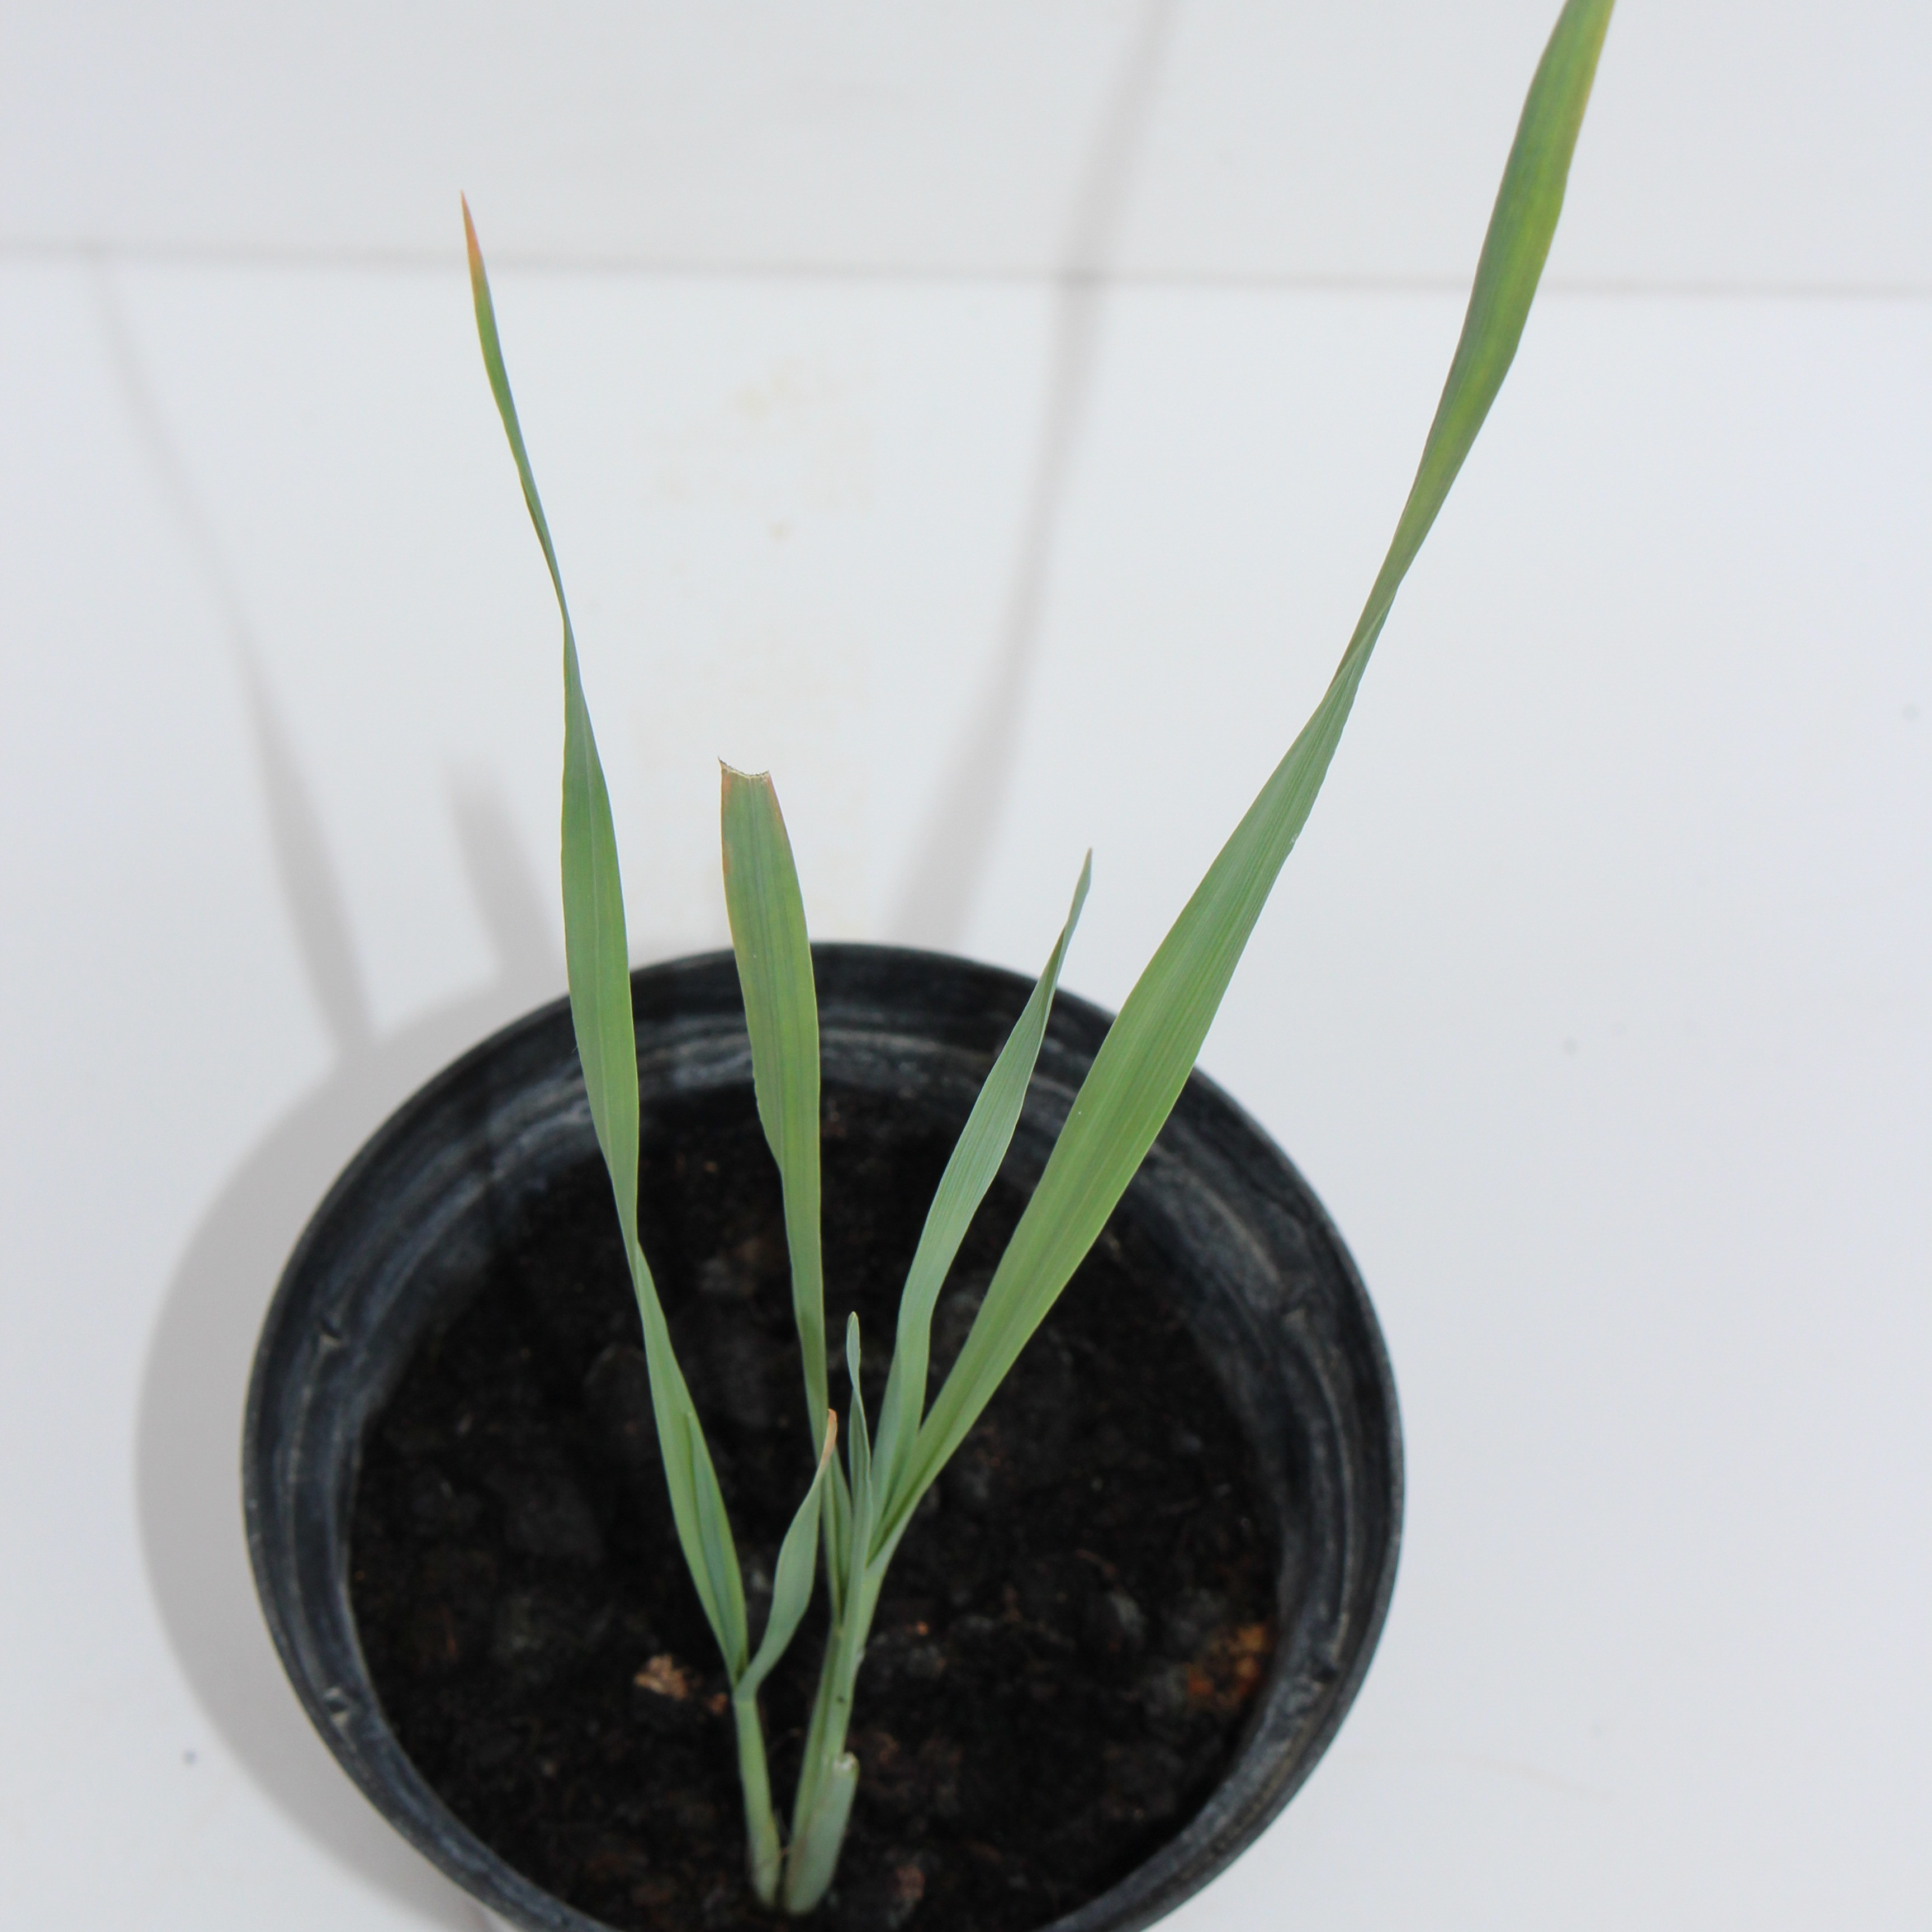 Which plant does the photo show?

Avena sterilis
